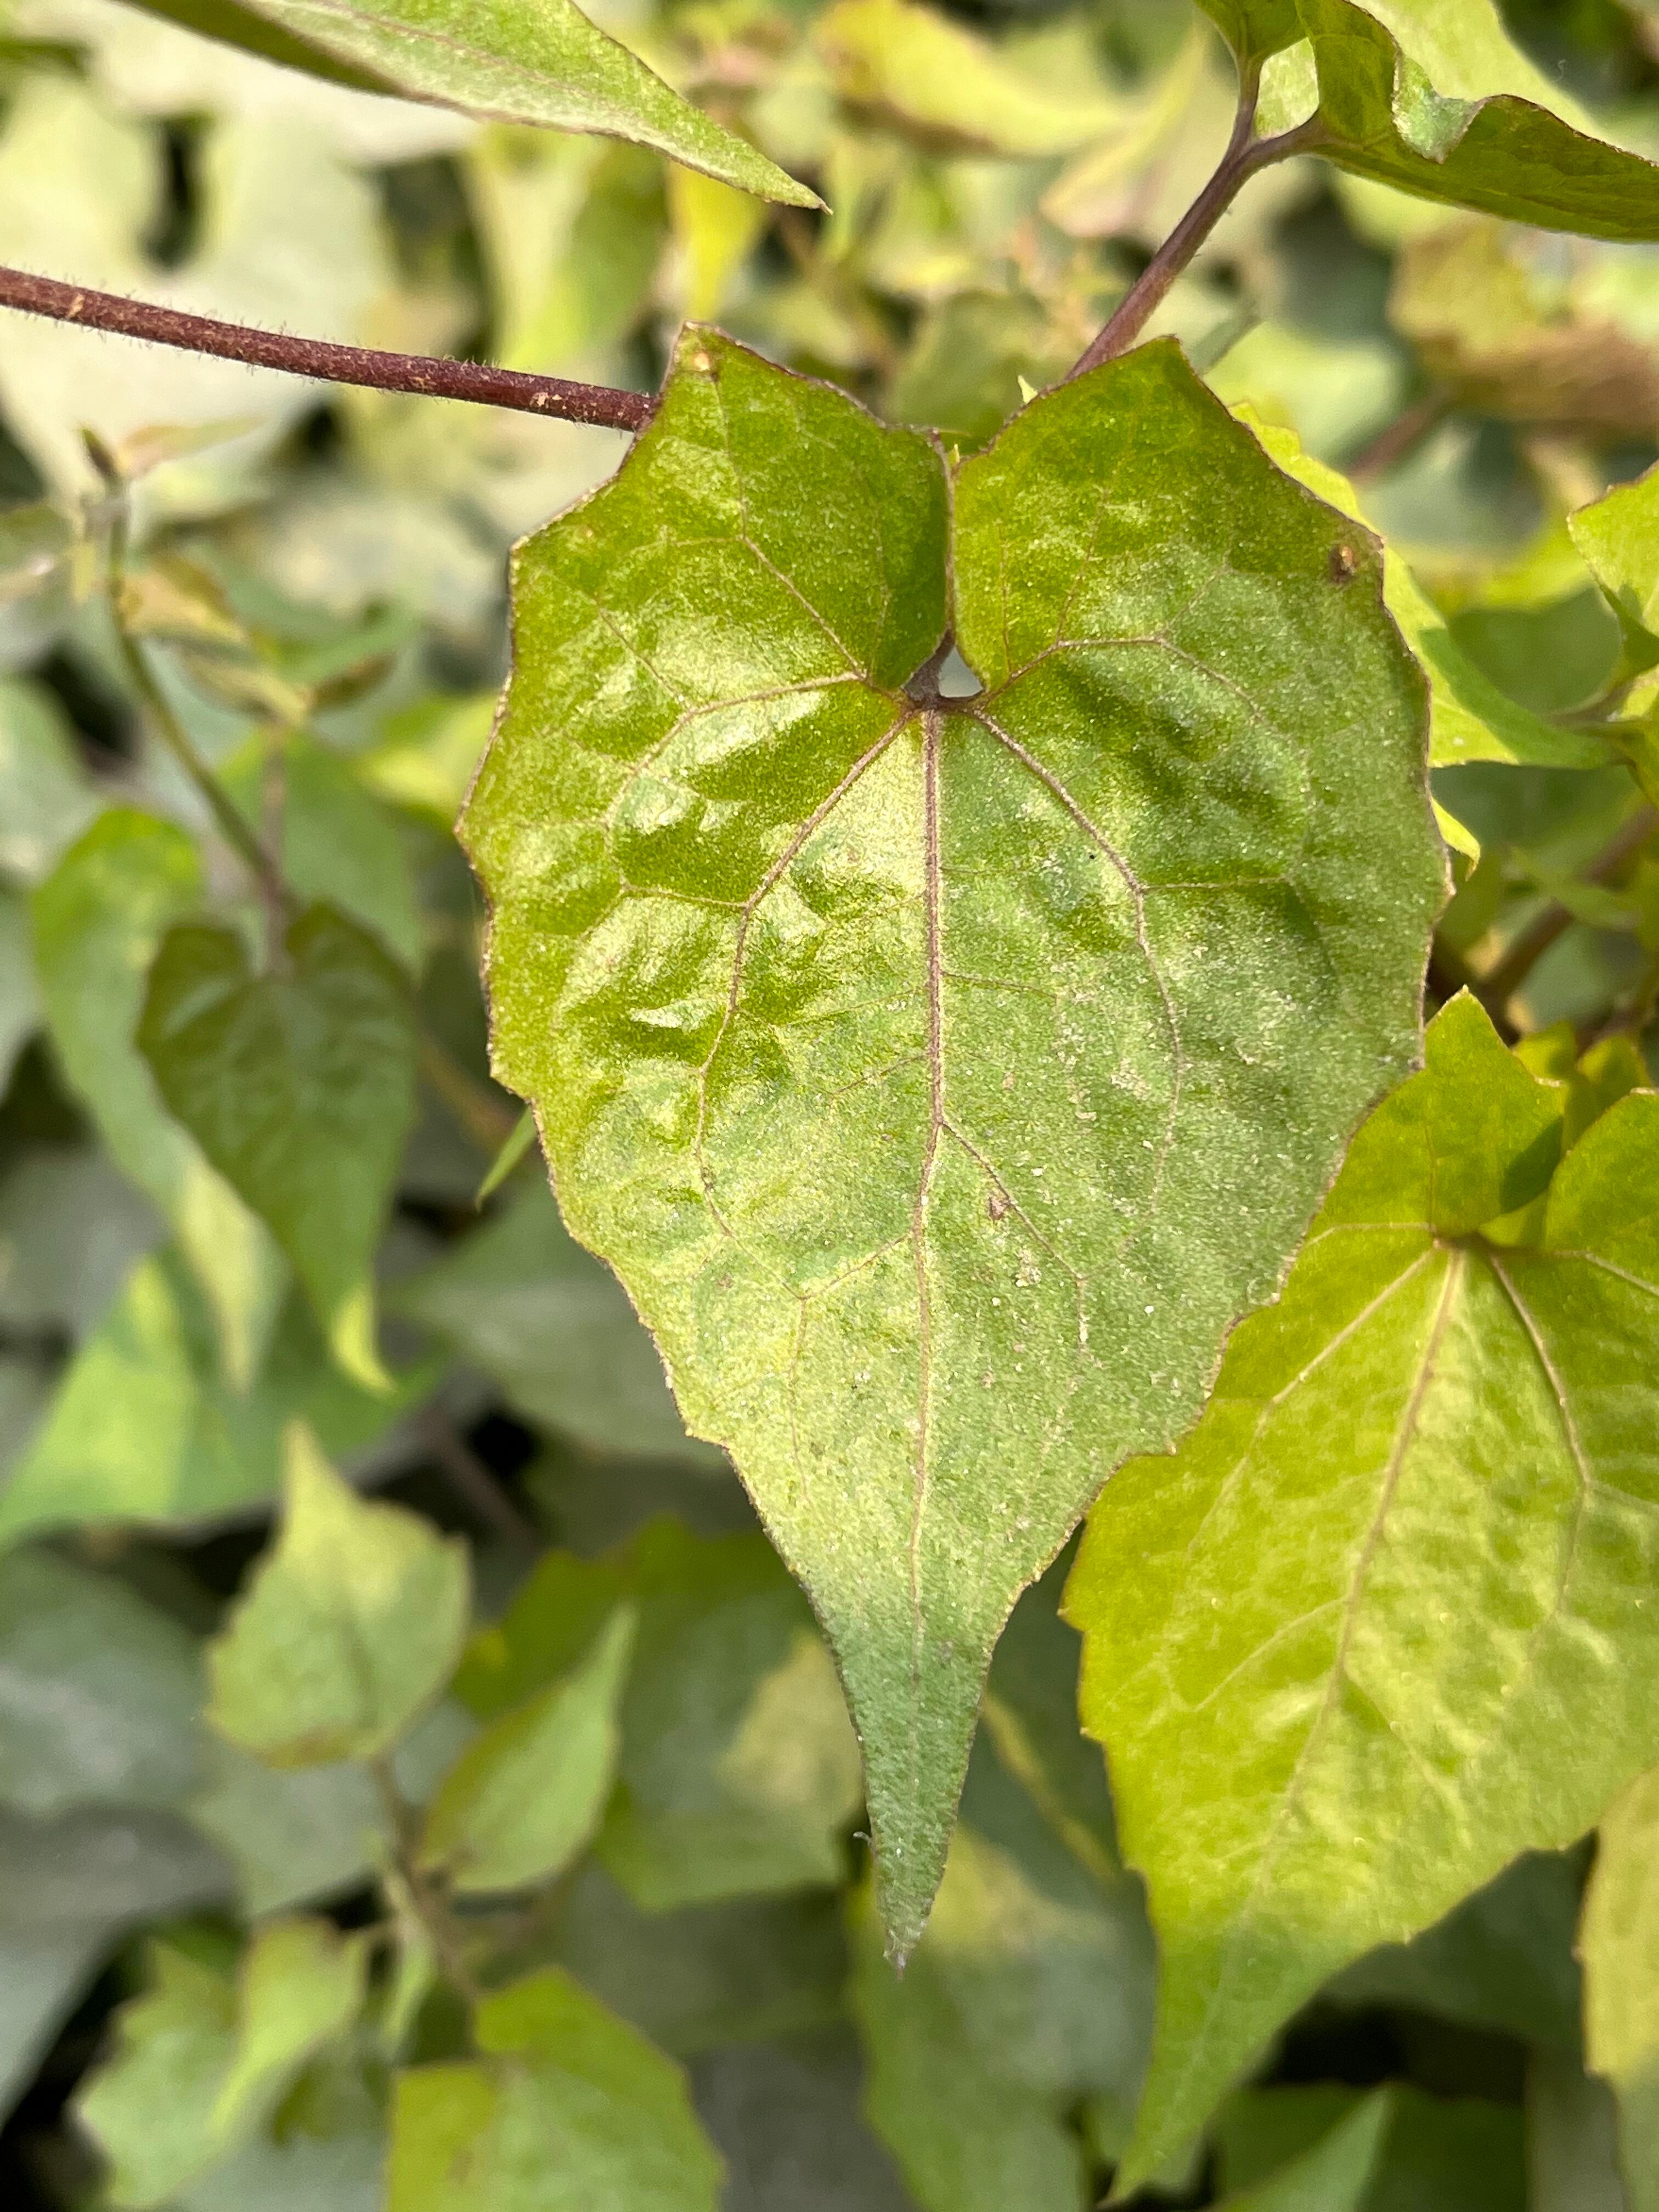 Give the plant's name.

bitter vine
